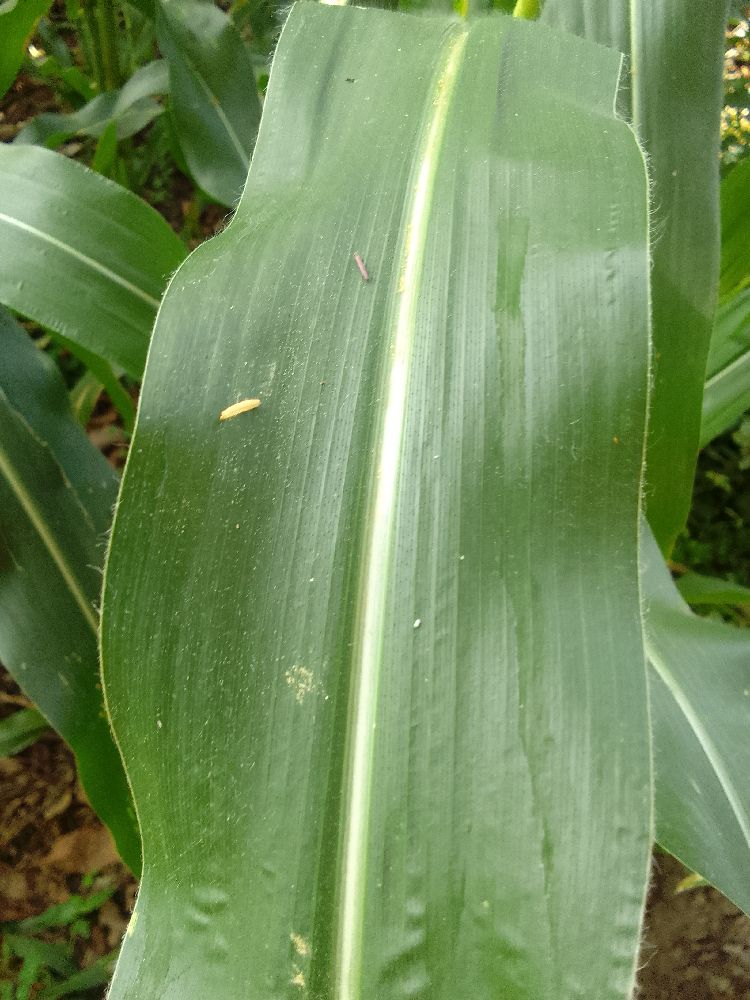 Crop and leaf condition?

maize, healthy
